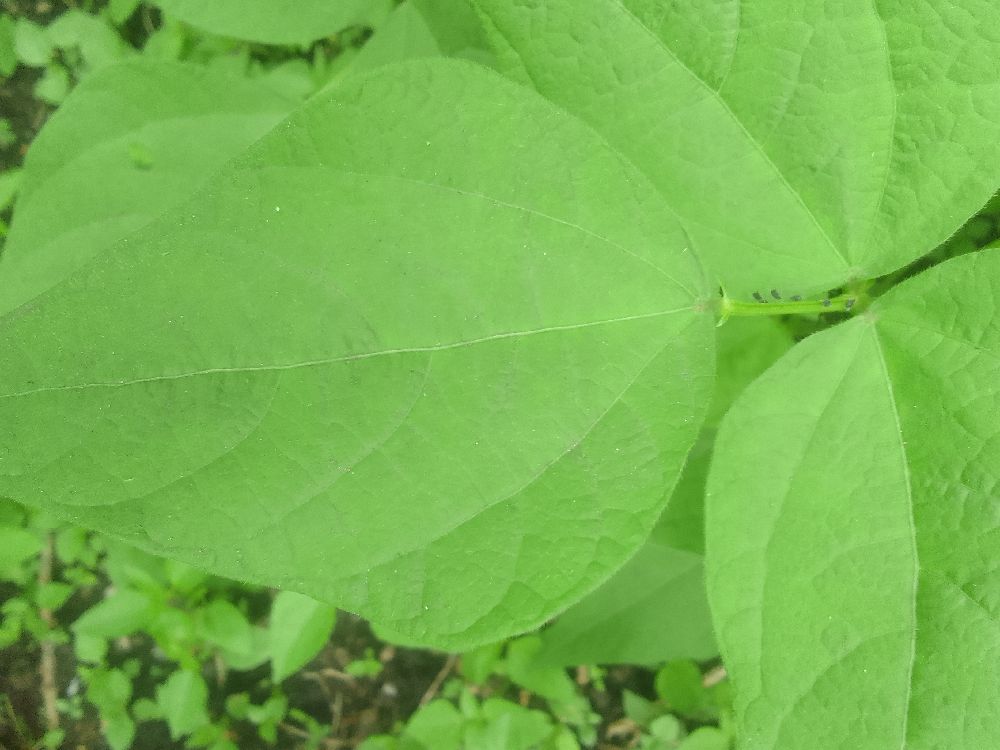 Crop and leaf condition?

common bean, healthy
